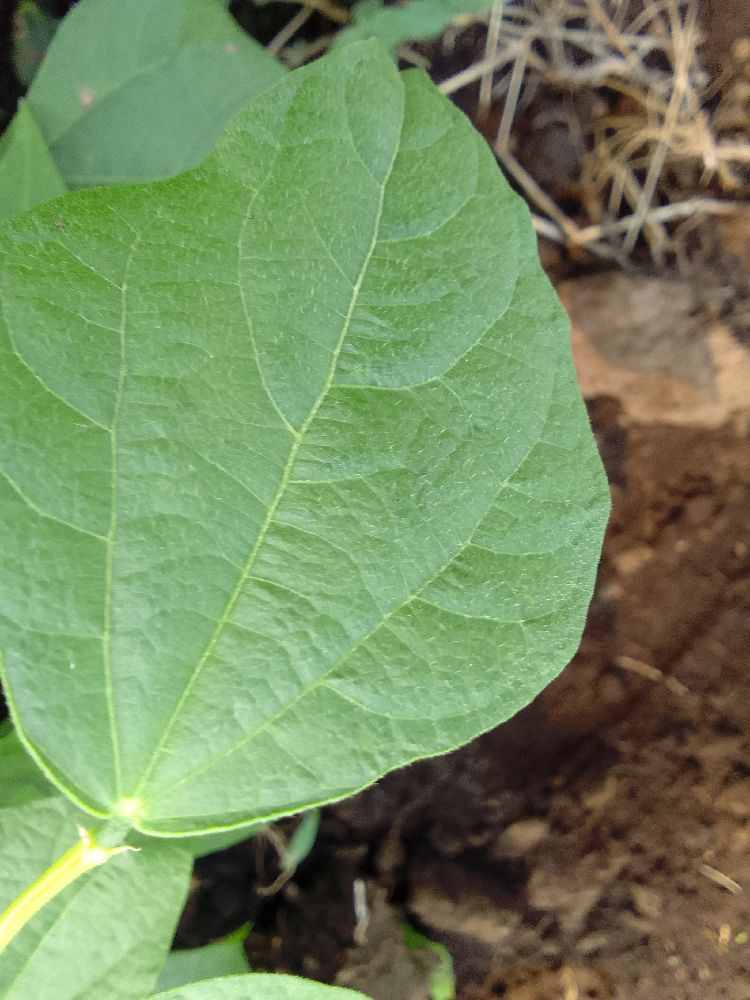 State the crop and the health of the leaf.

common bean, healthy
